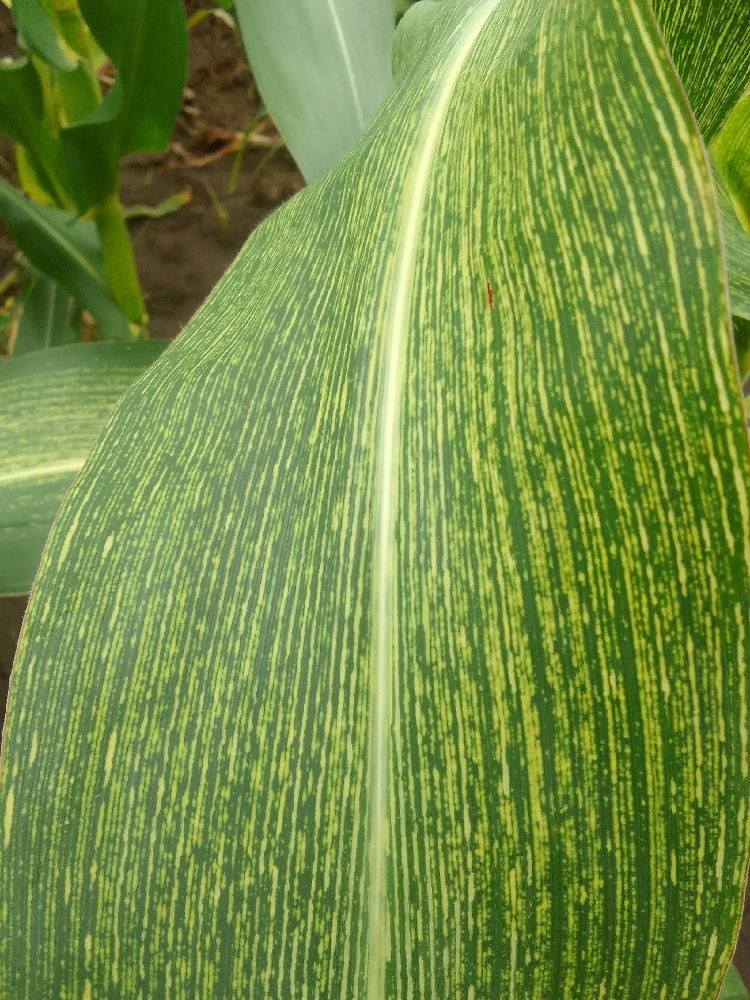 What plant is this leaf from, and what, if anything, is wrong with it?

maize, maize streak virus
